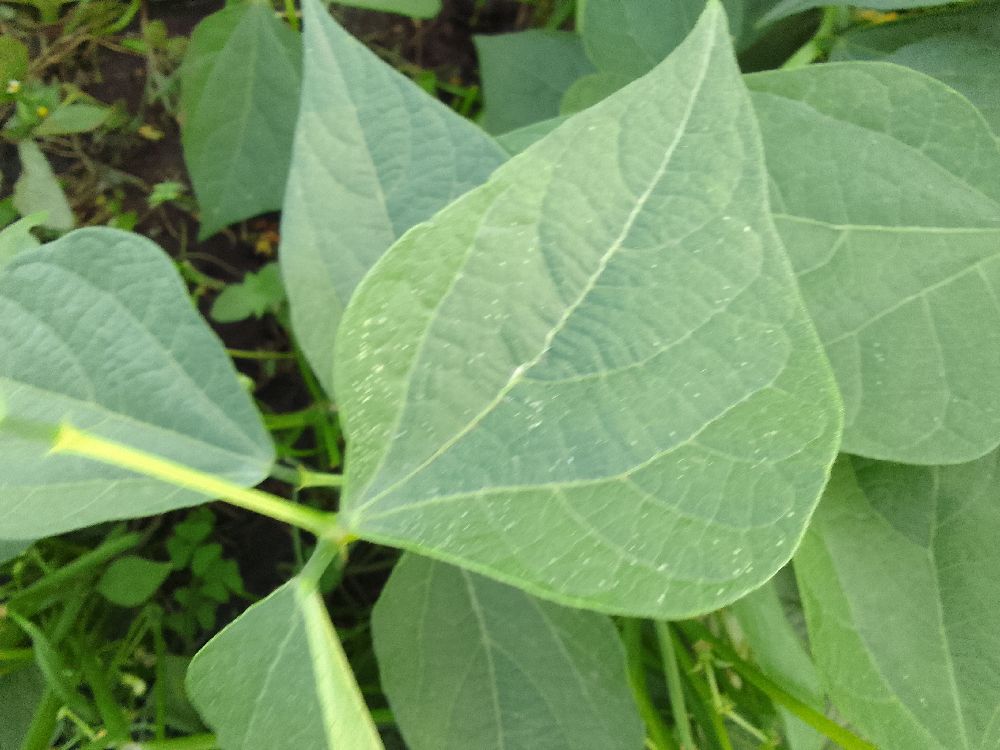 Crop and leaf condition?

common bean, healthy
